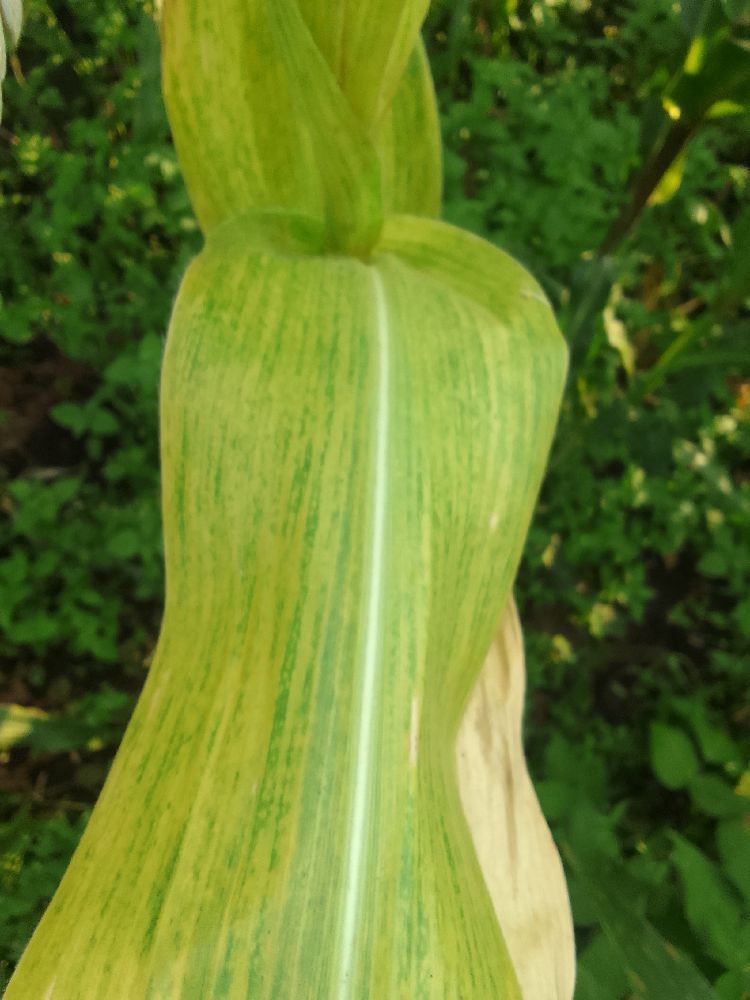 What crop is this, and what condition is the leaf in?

maize, maize lethal necrosis
